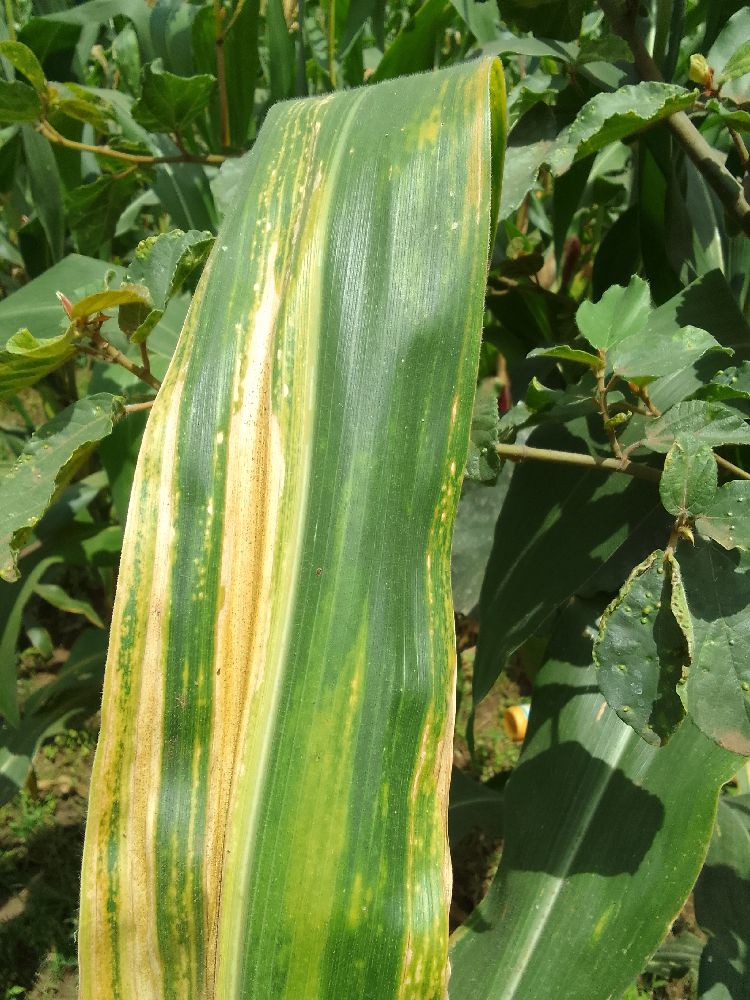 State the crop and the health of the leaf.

maize, maize lethal necrosis
